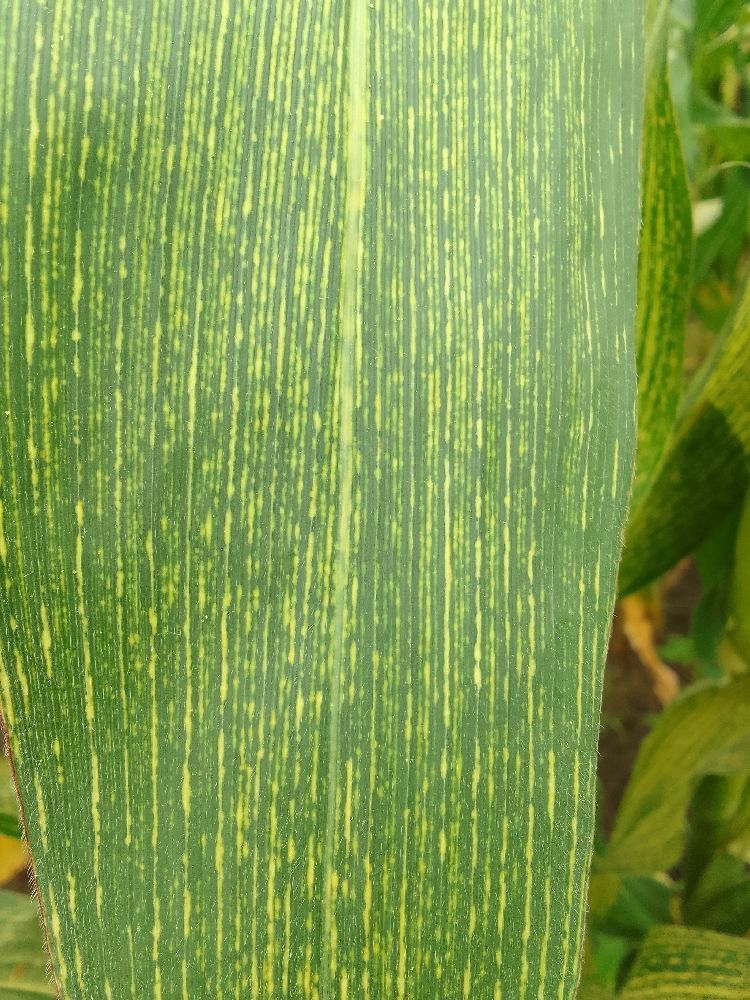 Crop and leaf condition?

maize, maize streak virus
